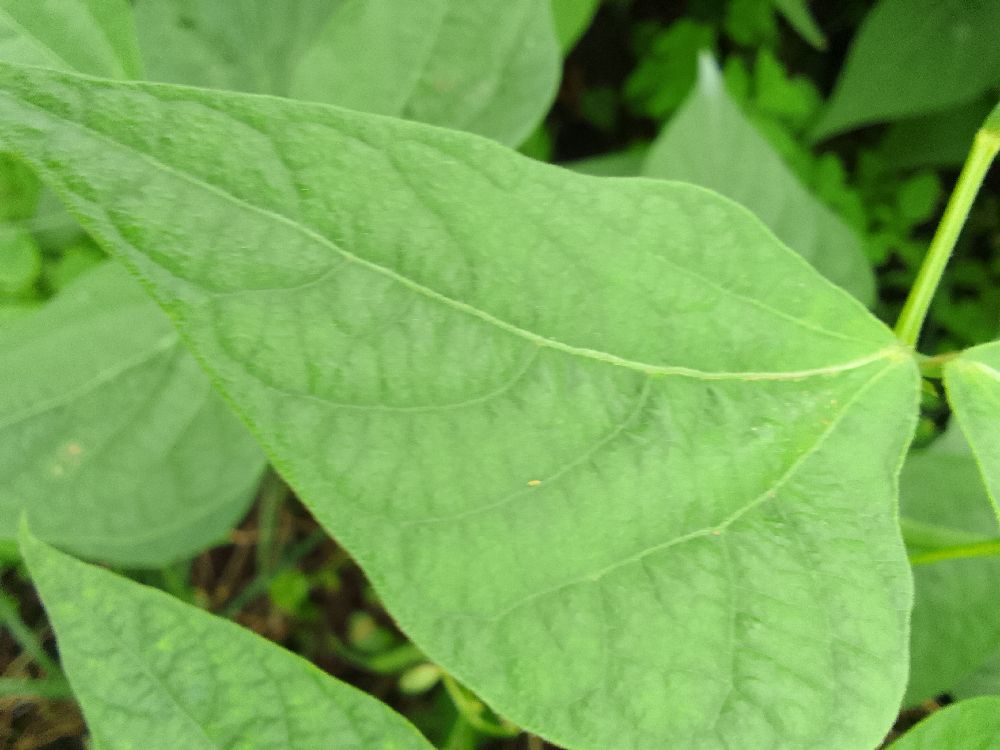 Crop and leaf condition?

common bean, healthy
